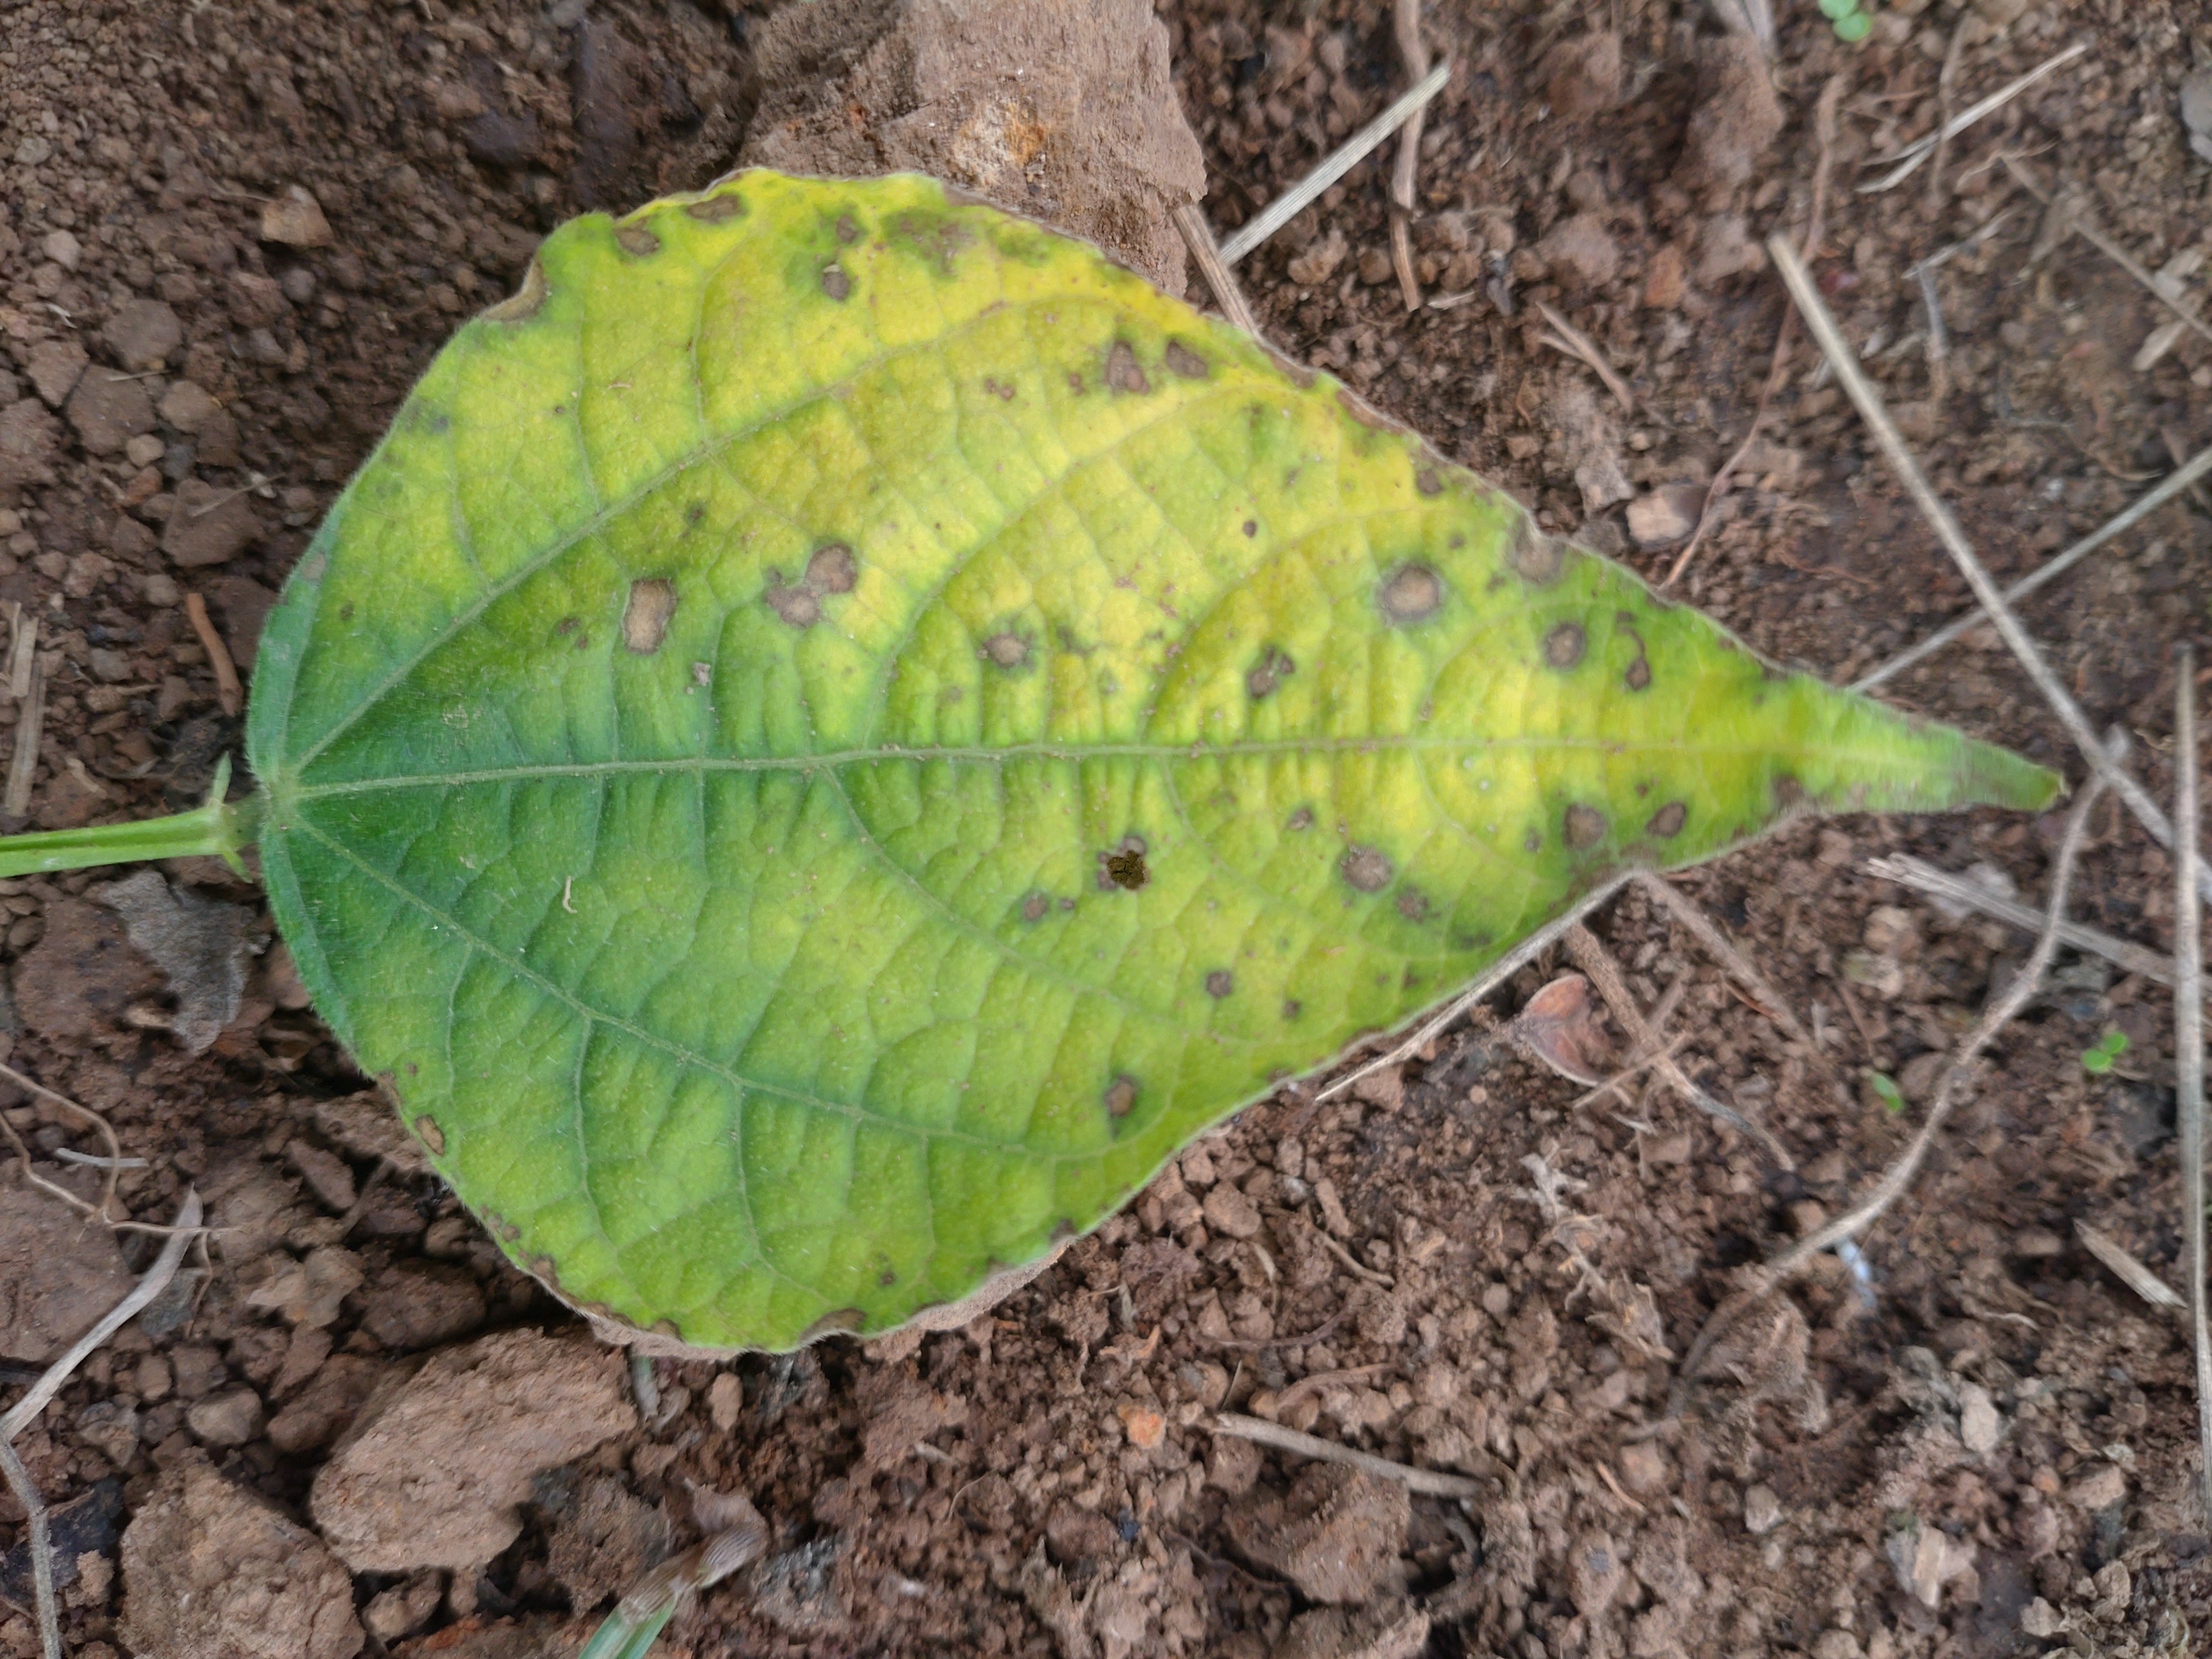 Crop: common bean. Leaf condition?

rust
